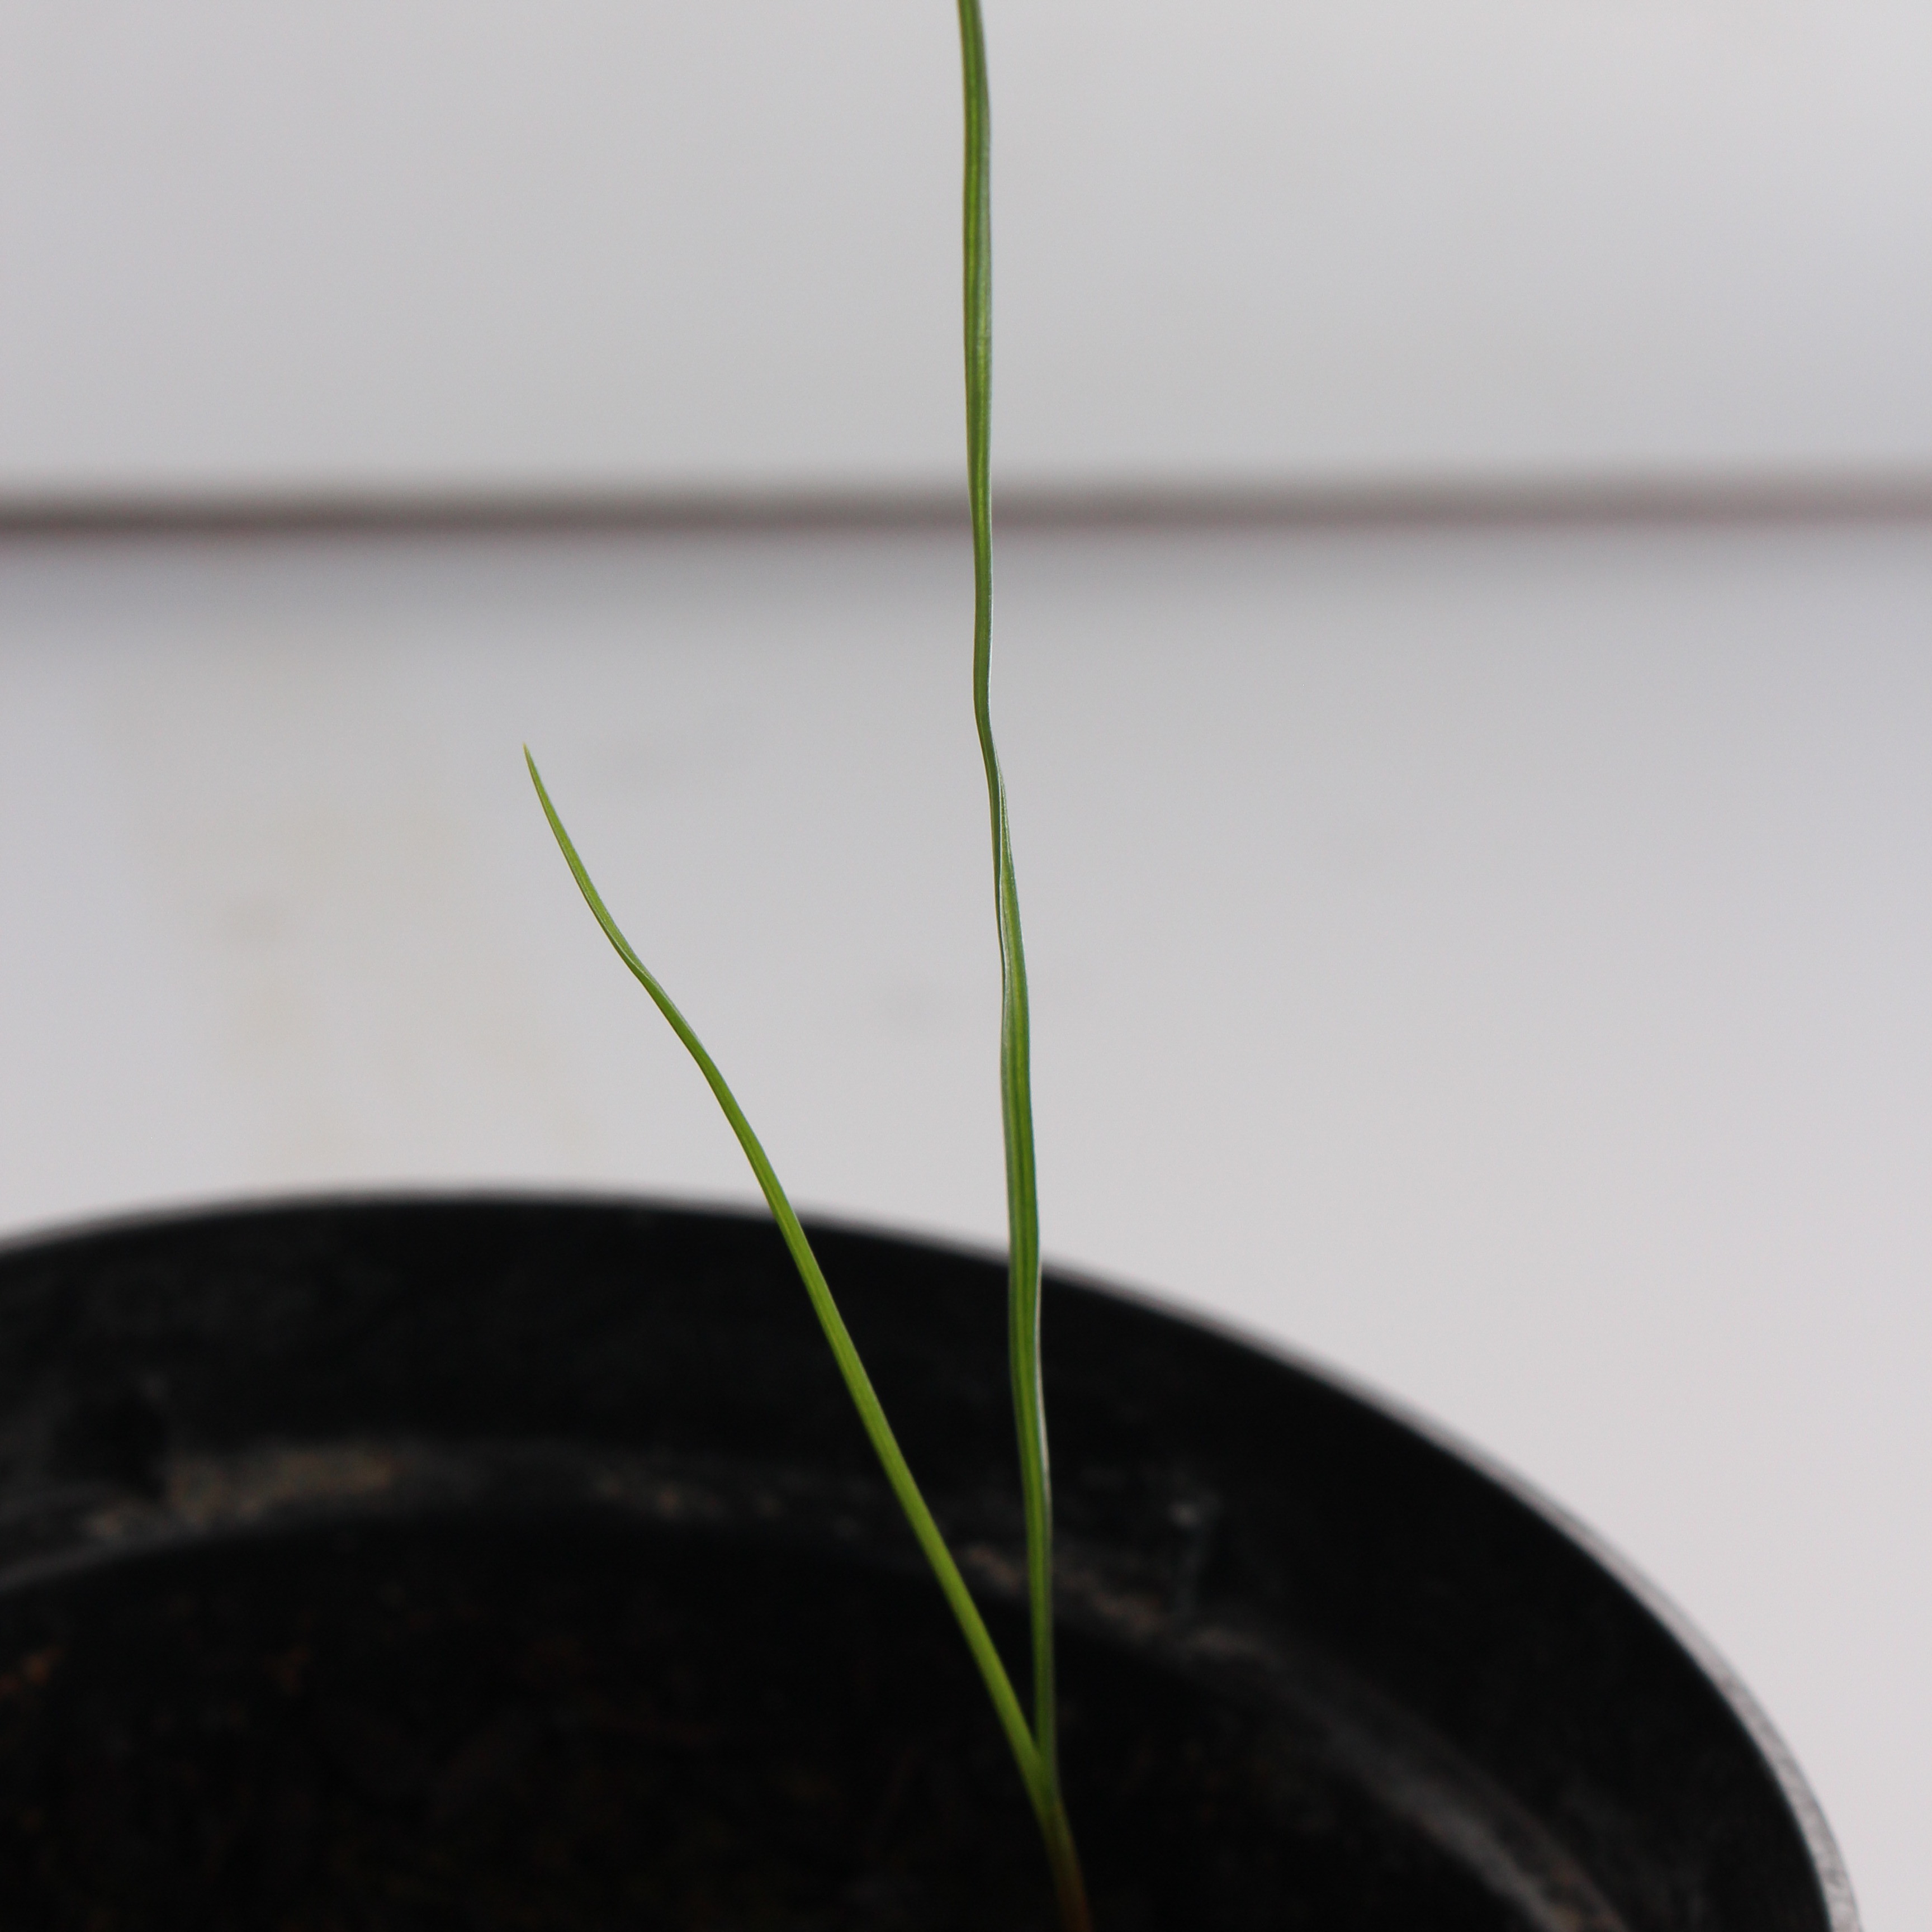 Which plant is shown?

Lolium multiflorum
